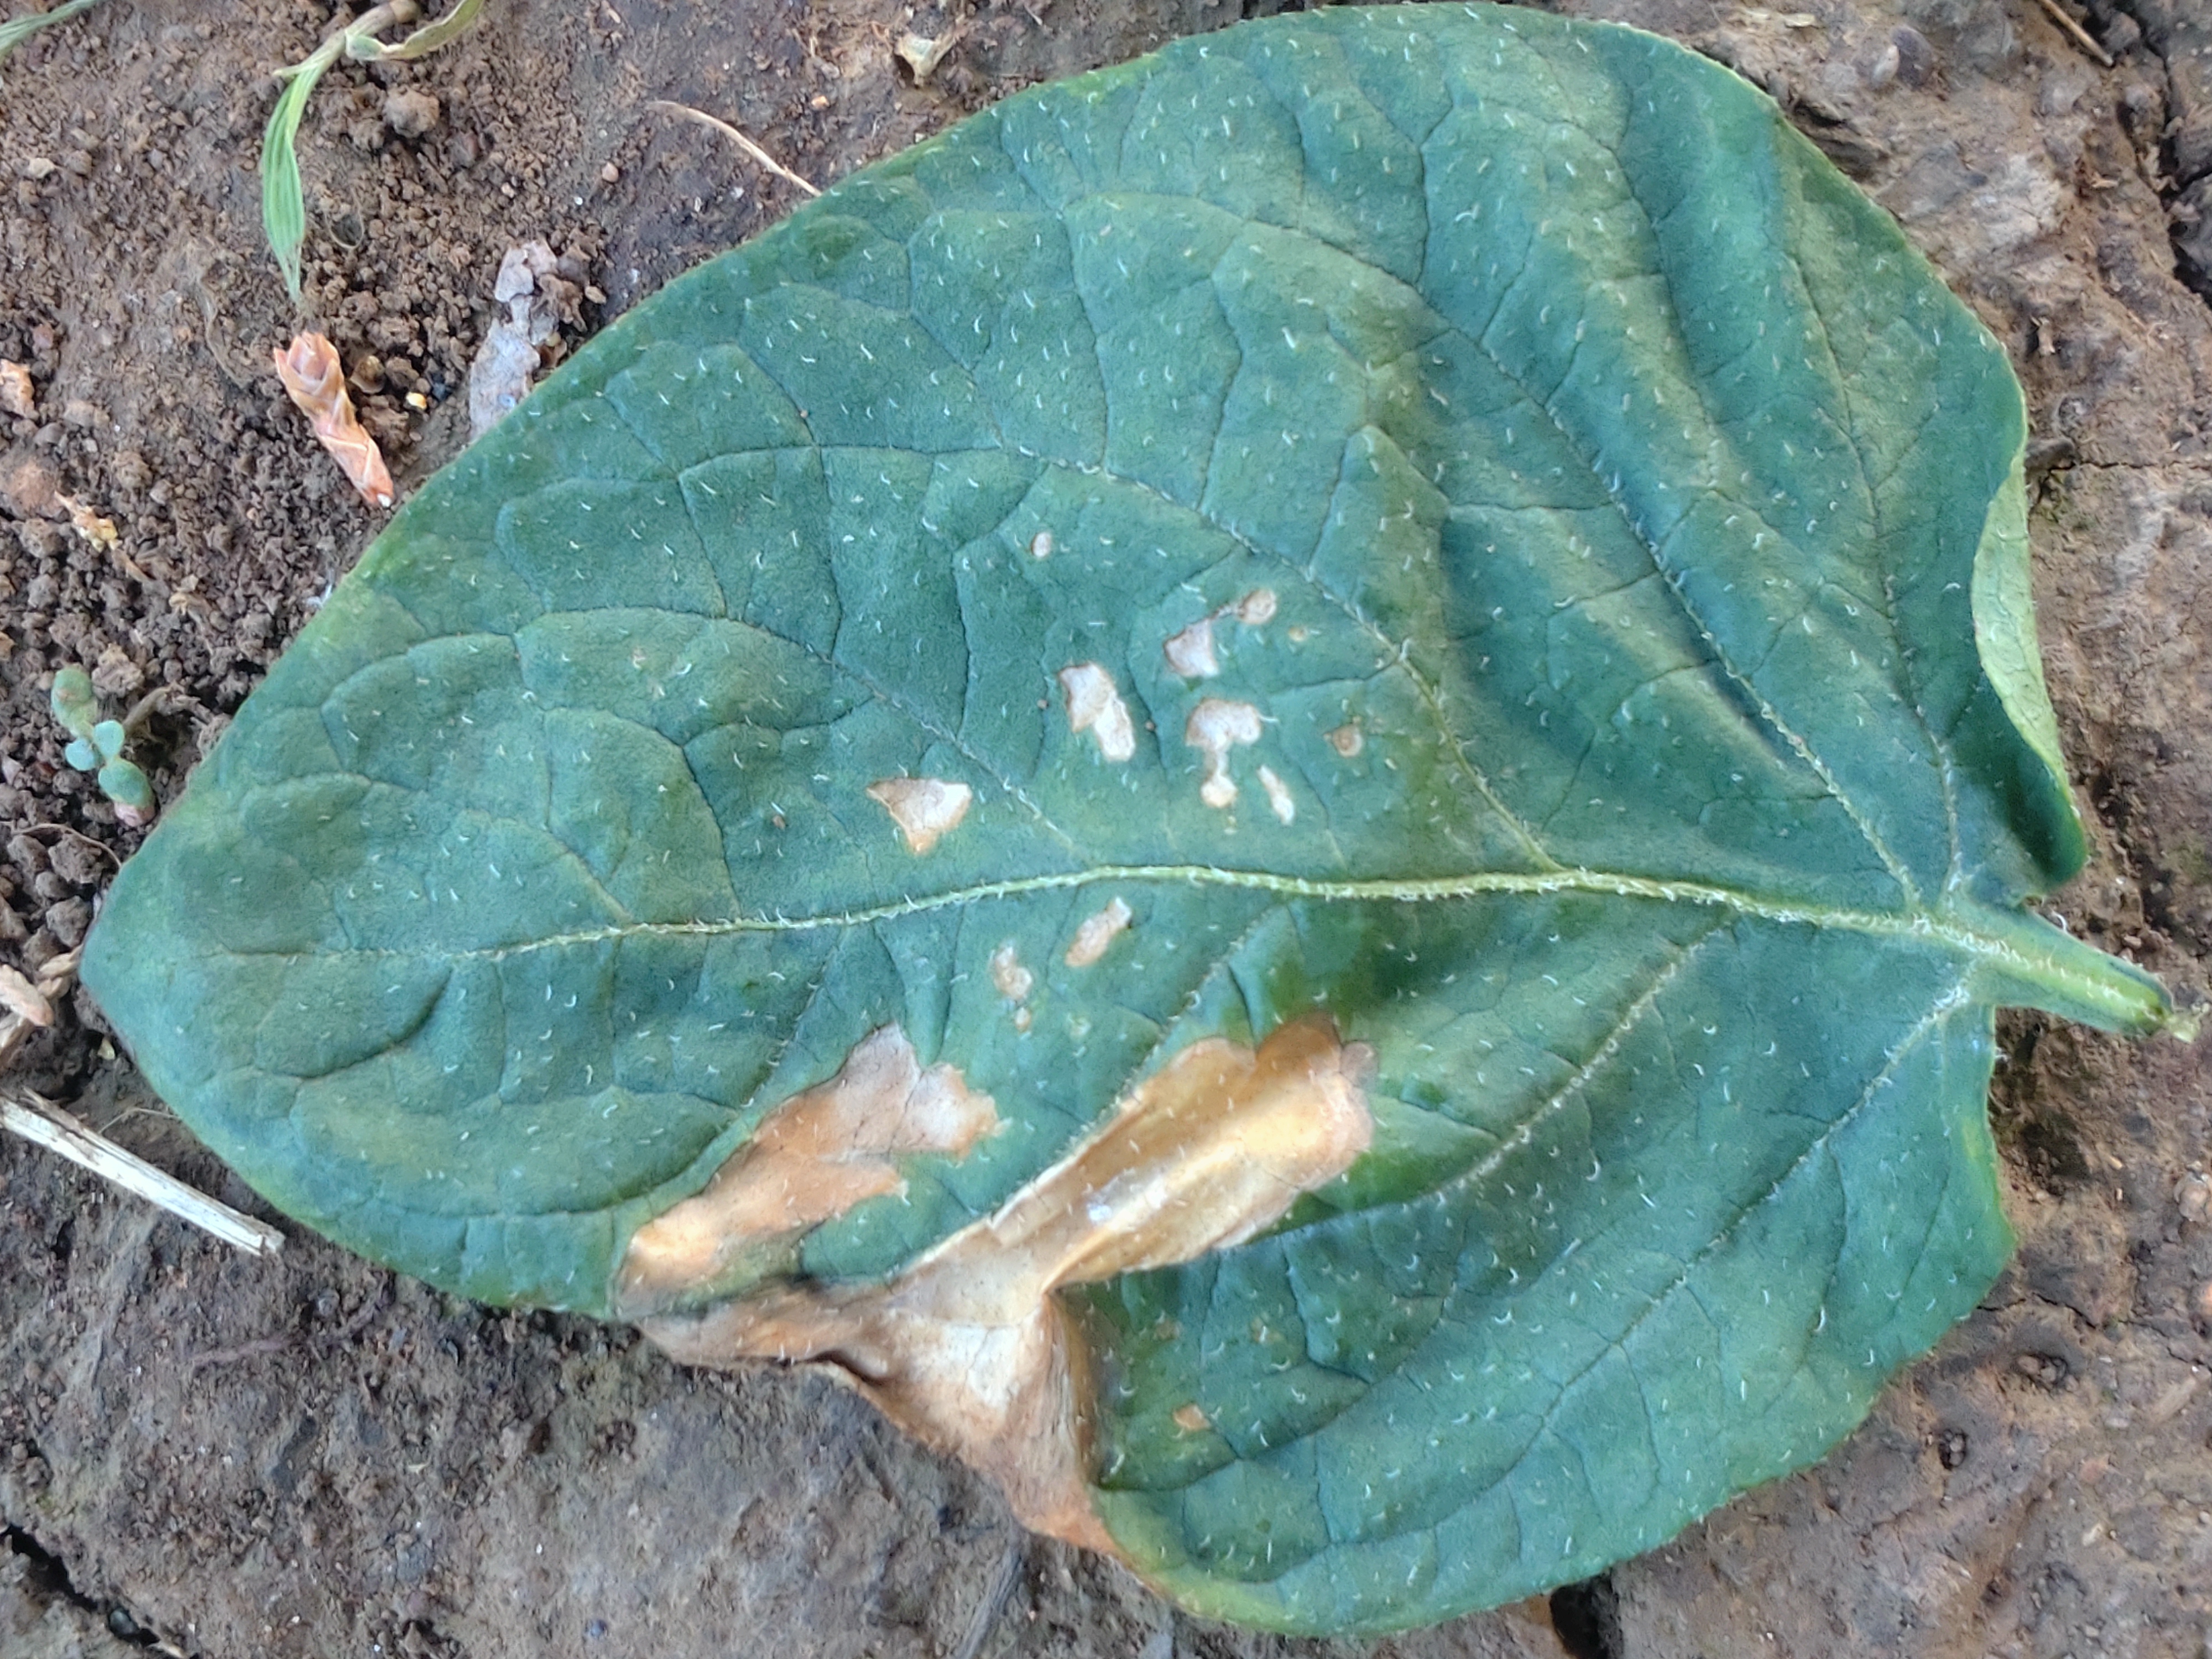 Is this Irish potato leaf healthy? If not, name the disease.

early blight
